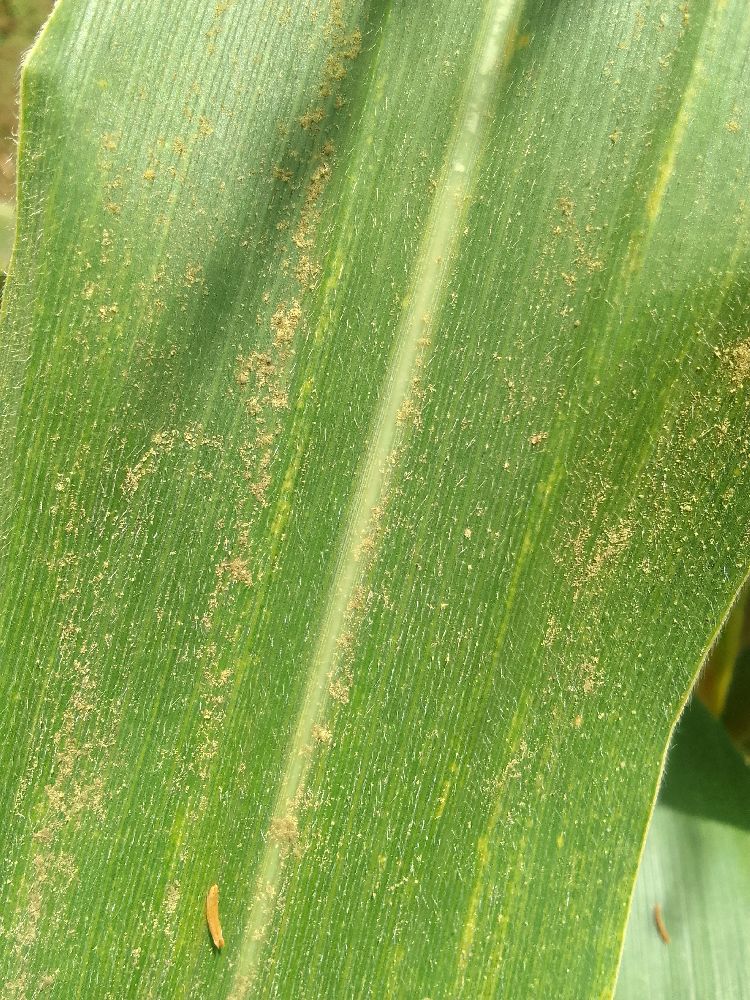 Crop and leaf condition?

maize, maize lethal necrosis
